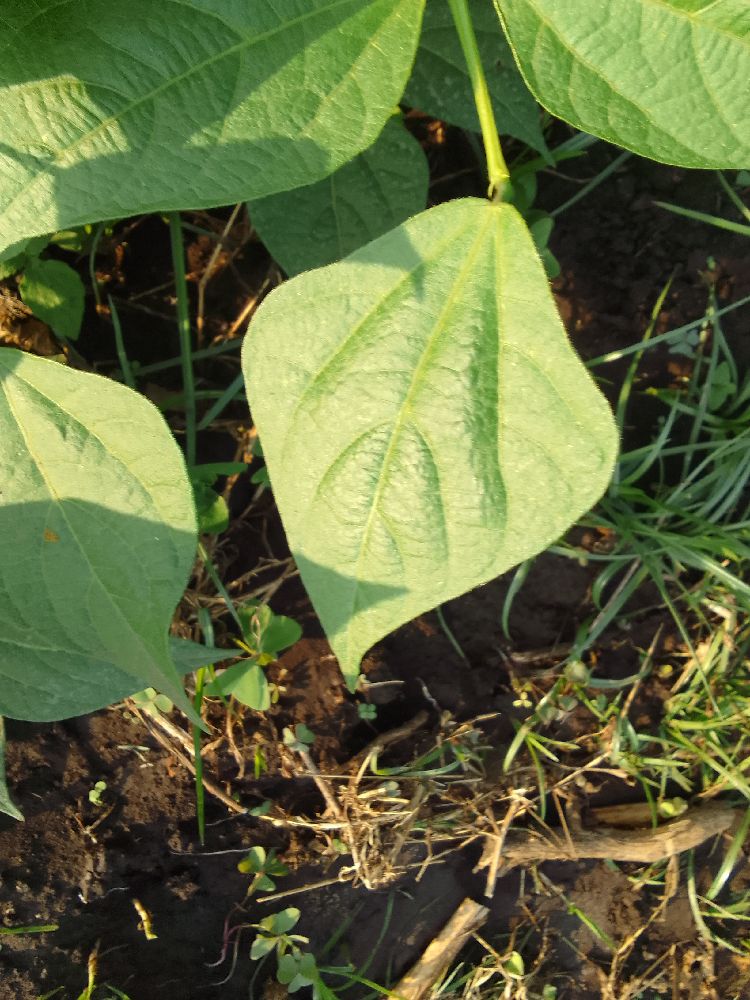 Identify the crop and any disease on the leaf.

common bean, healthy
